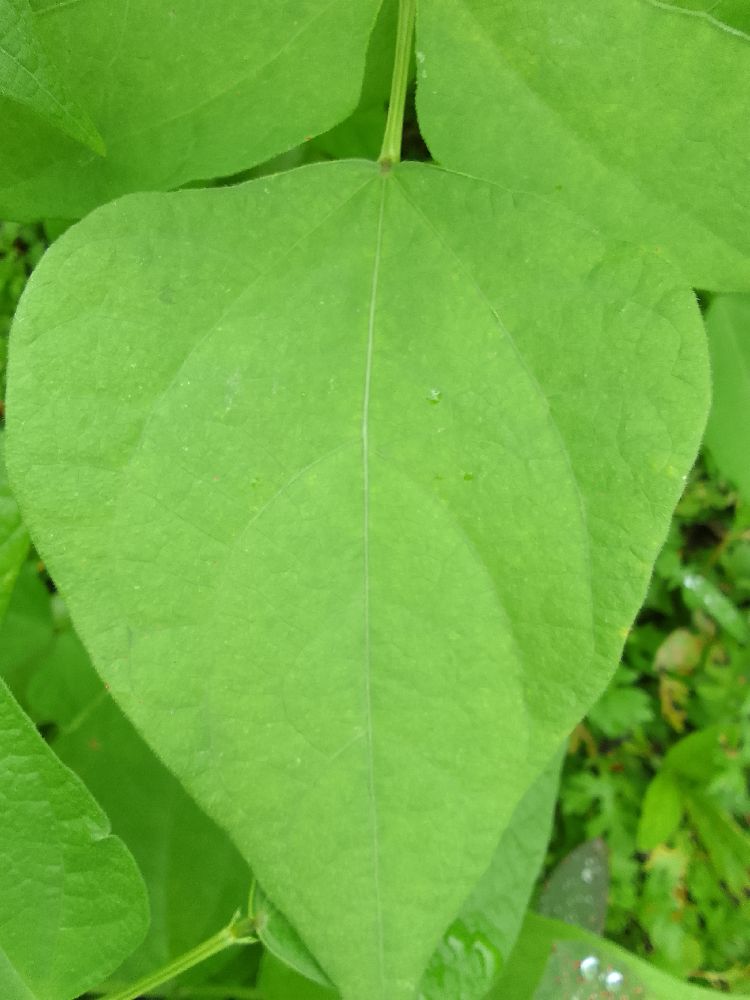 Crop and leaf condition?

common bean, healthy
